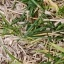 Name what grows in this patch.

grass
